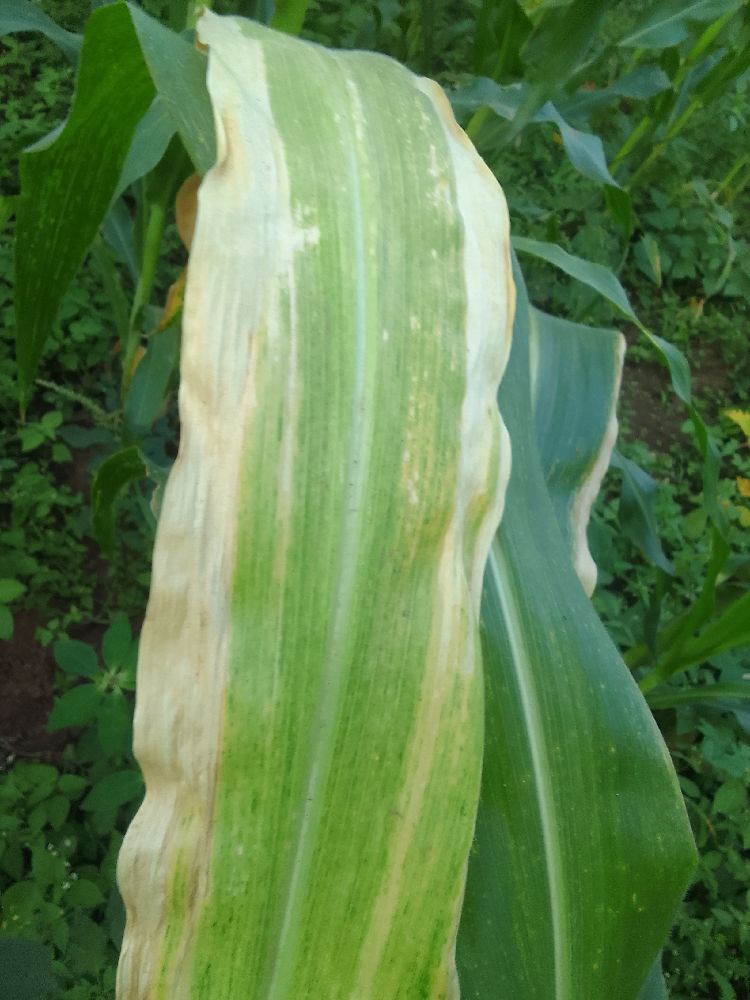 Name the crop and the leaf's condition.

maize, maize lethal necrosis
